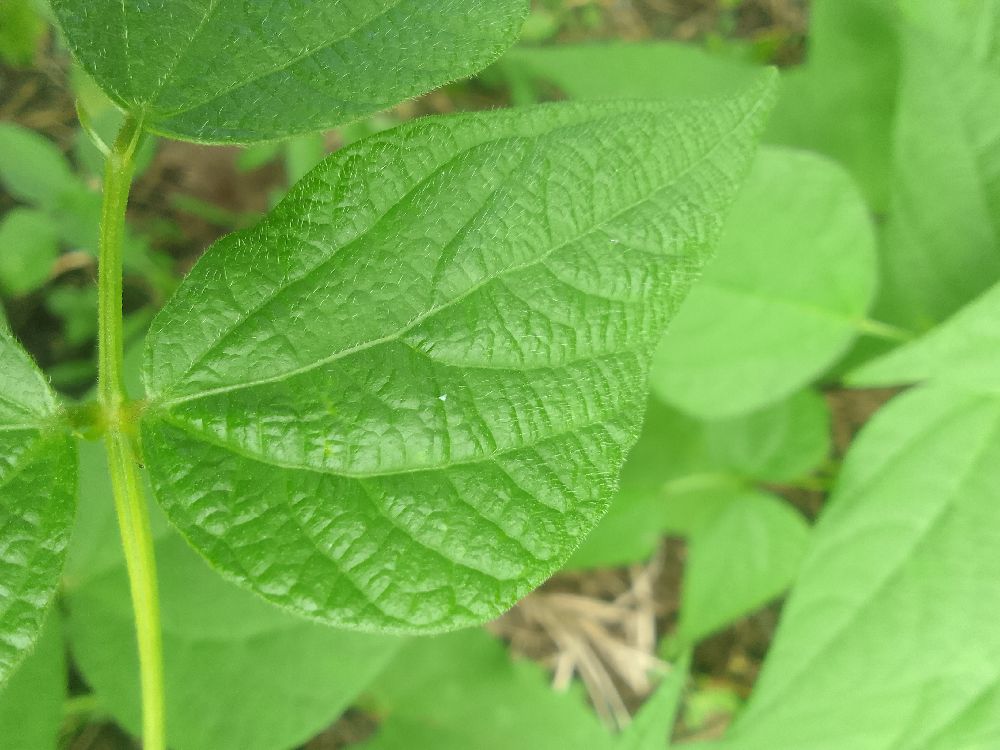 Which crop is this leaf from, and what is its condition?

common bean, healthy
